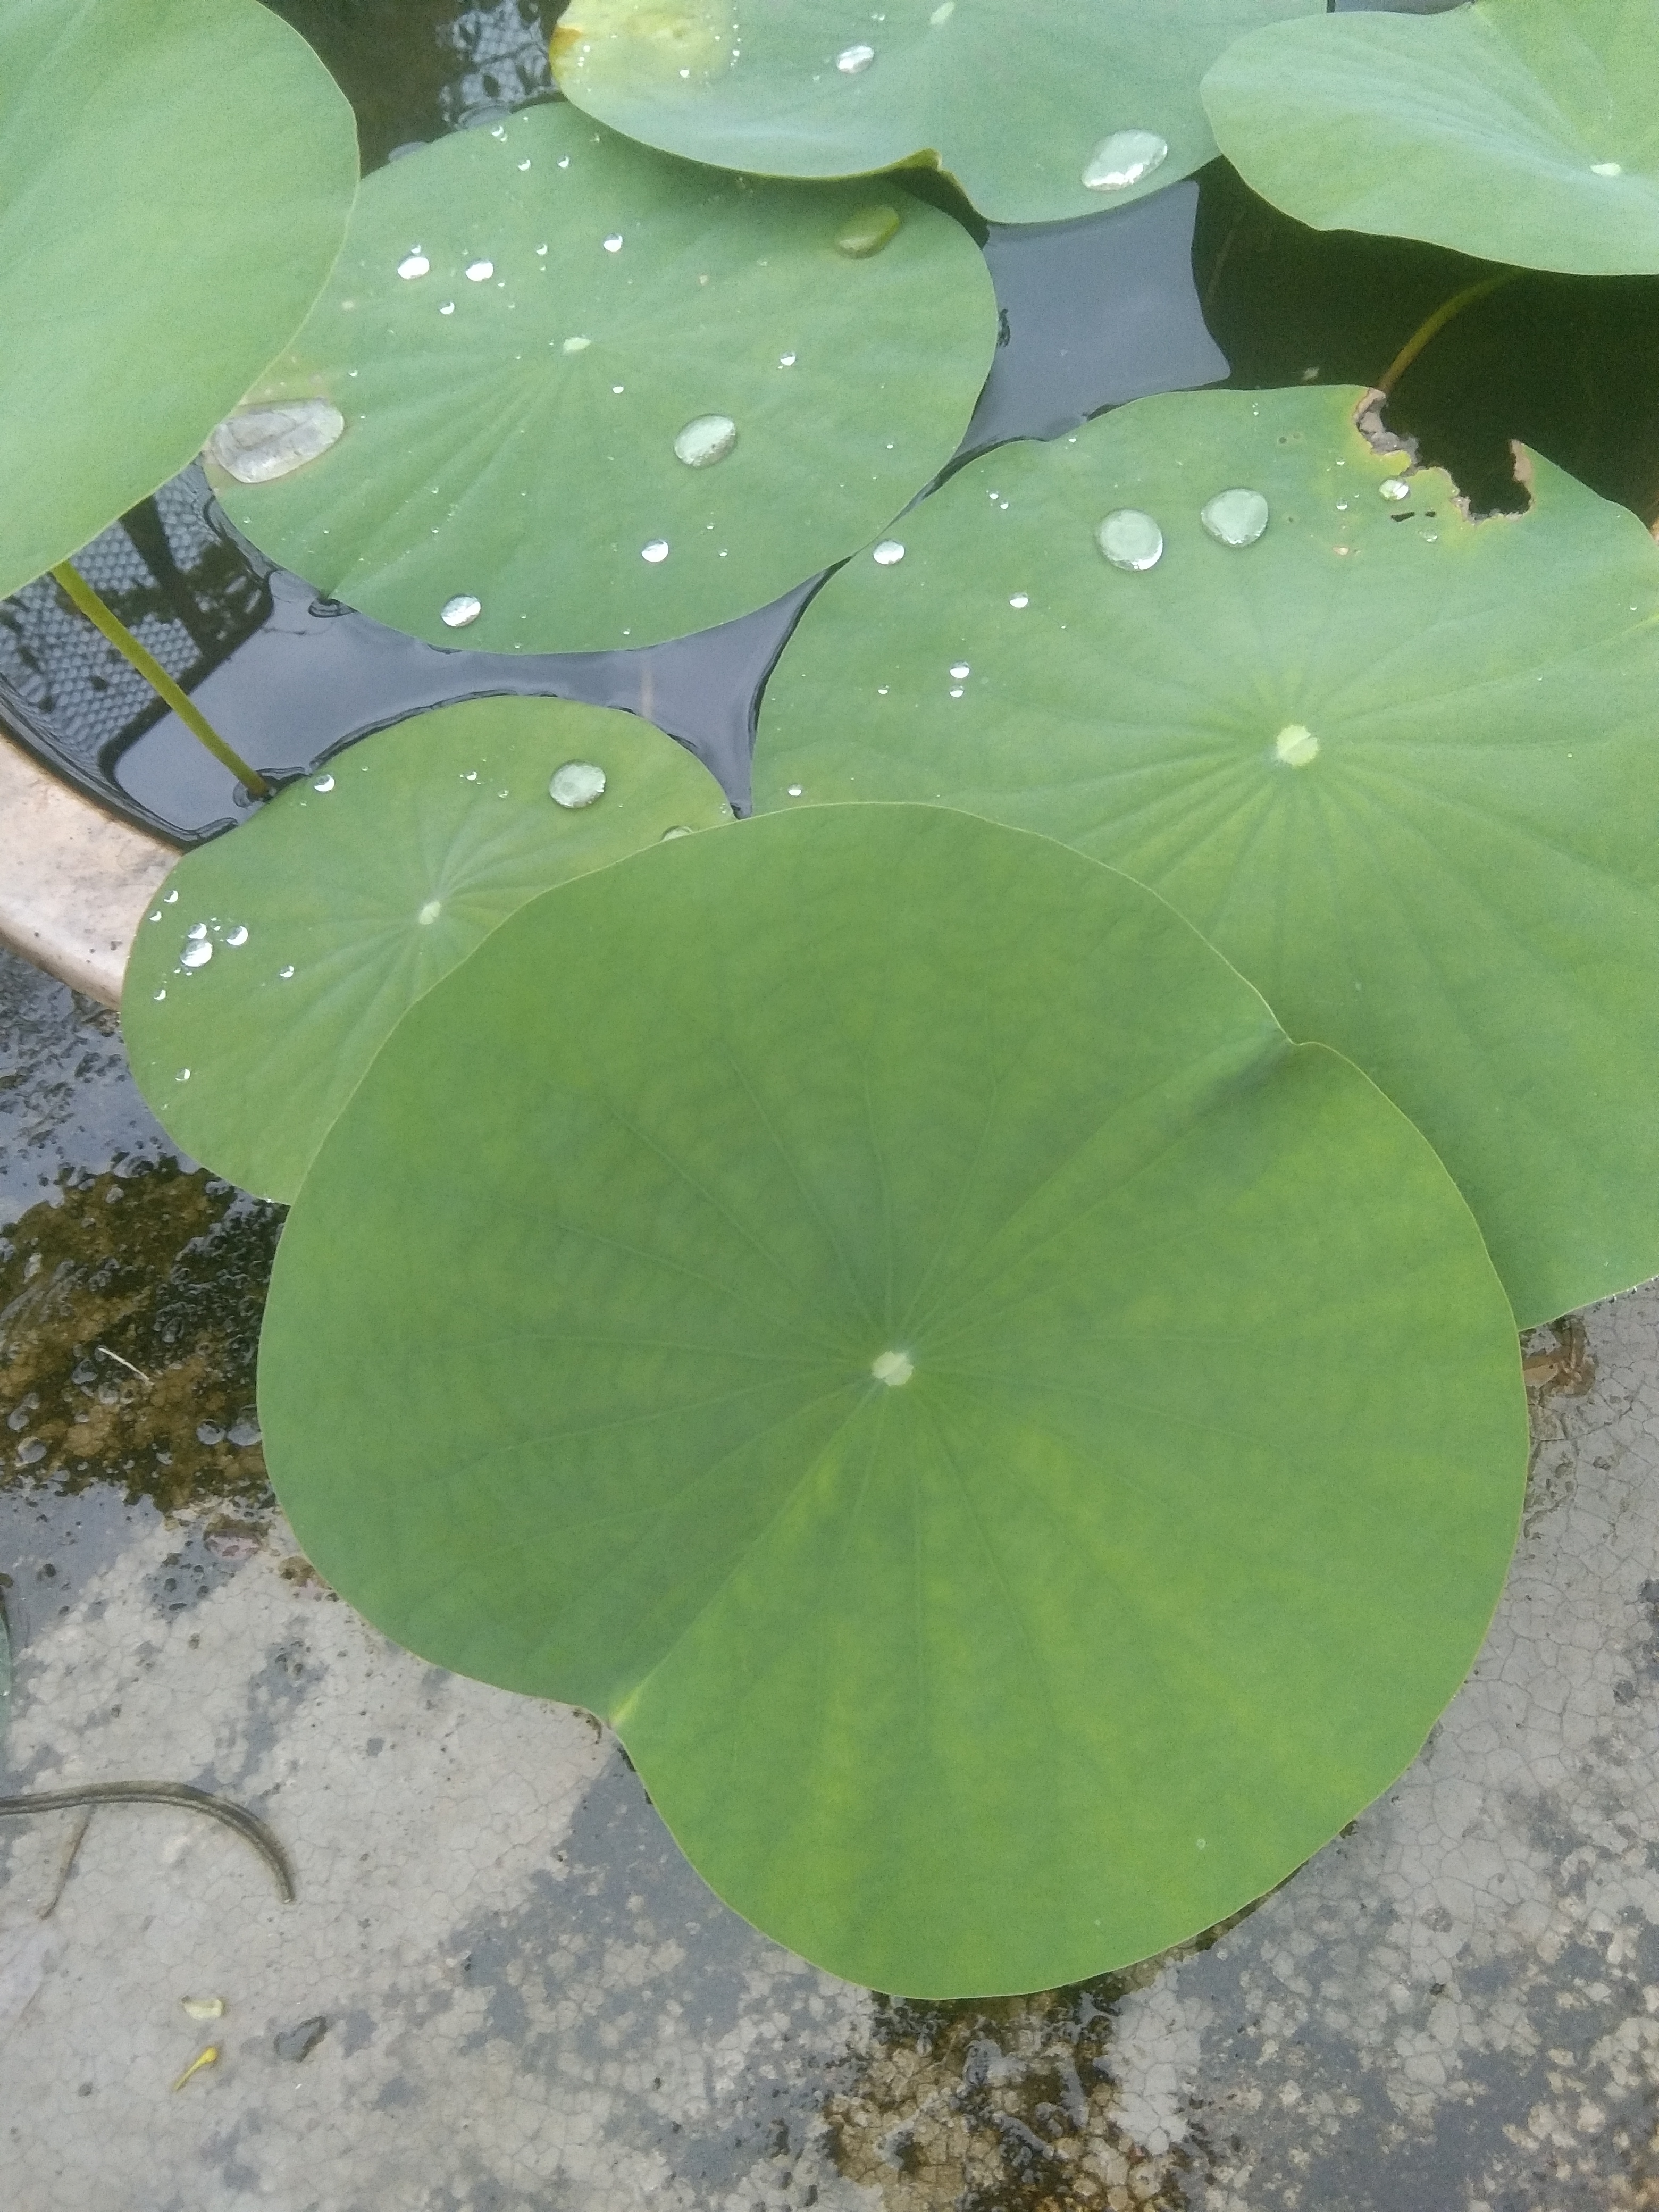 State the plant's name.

lotus
